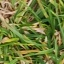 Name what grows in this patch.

grass
